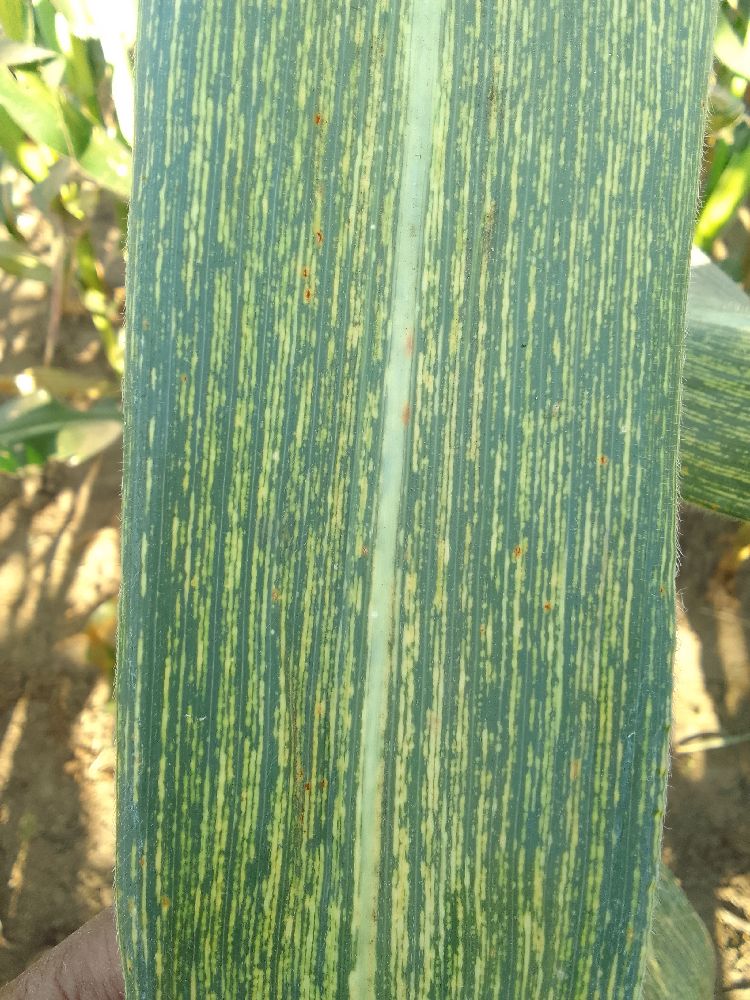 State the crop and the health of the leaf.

maize, maize streak virus
